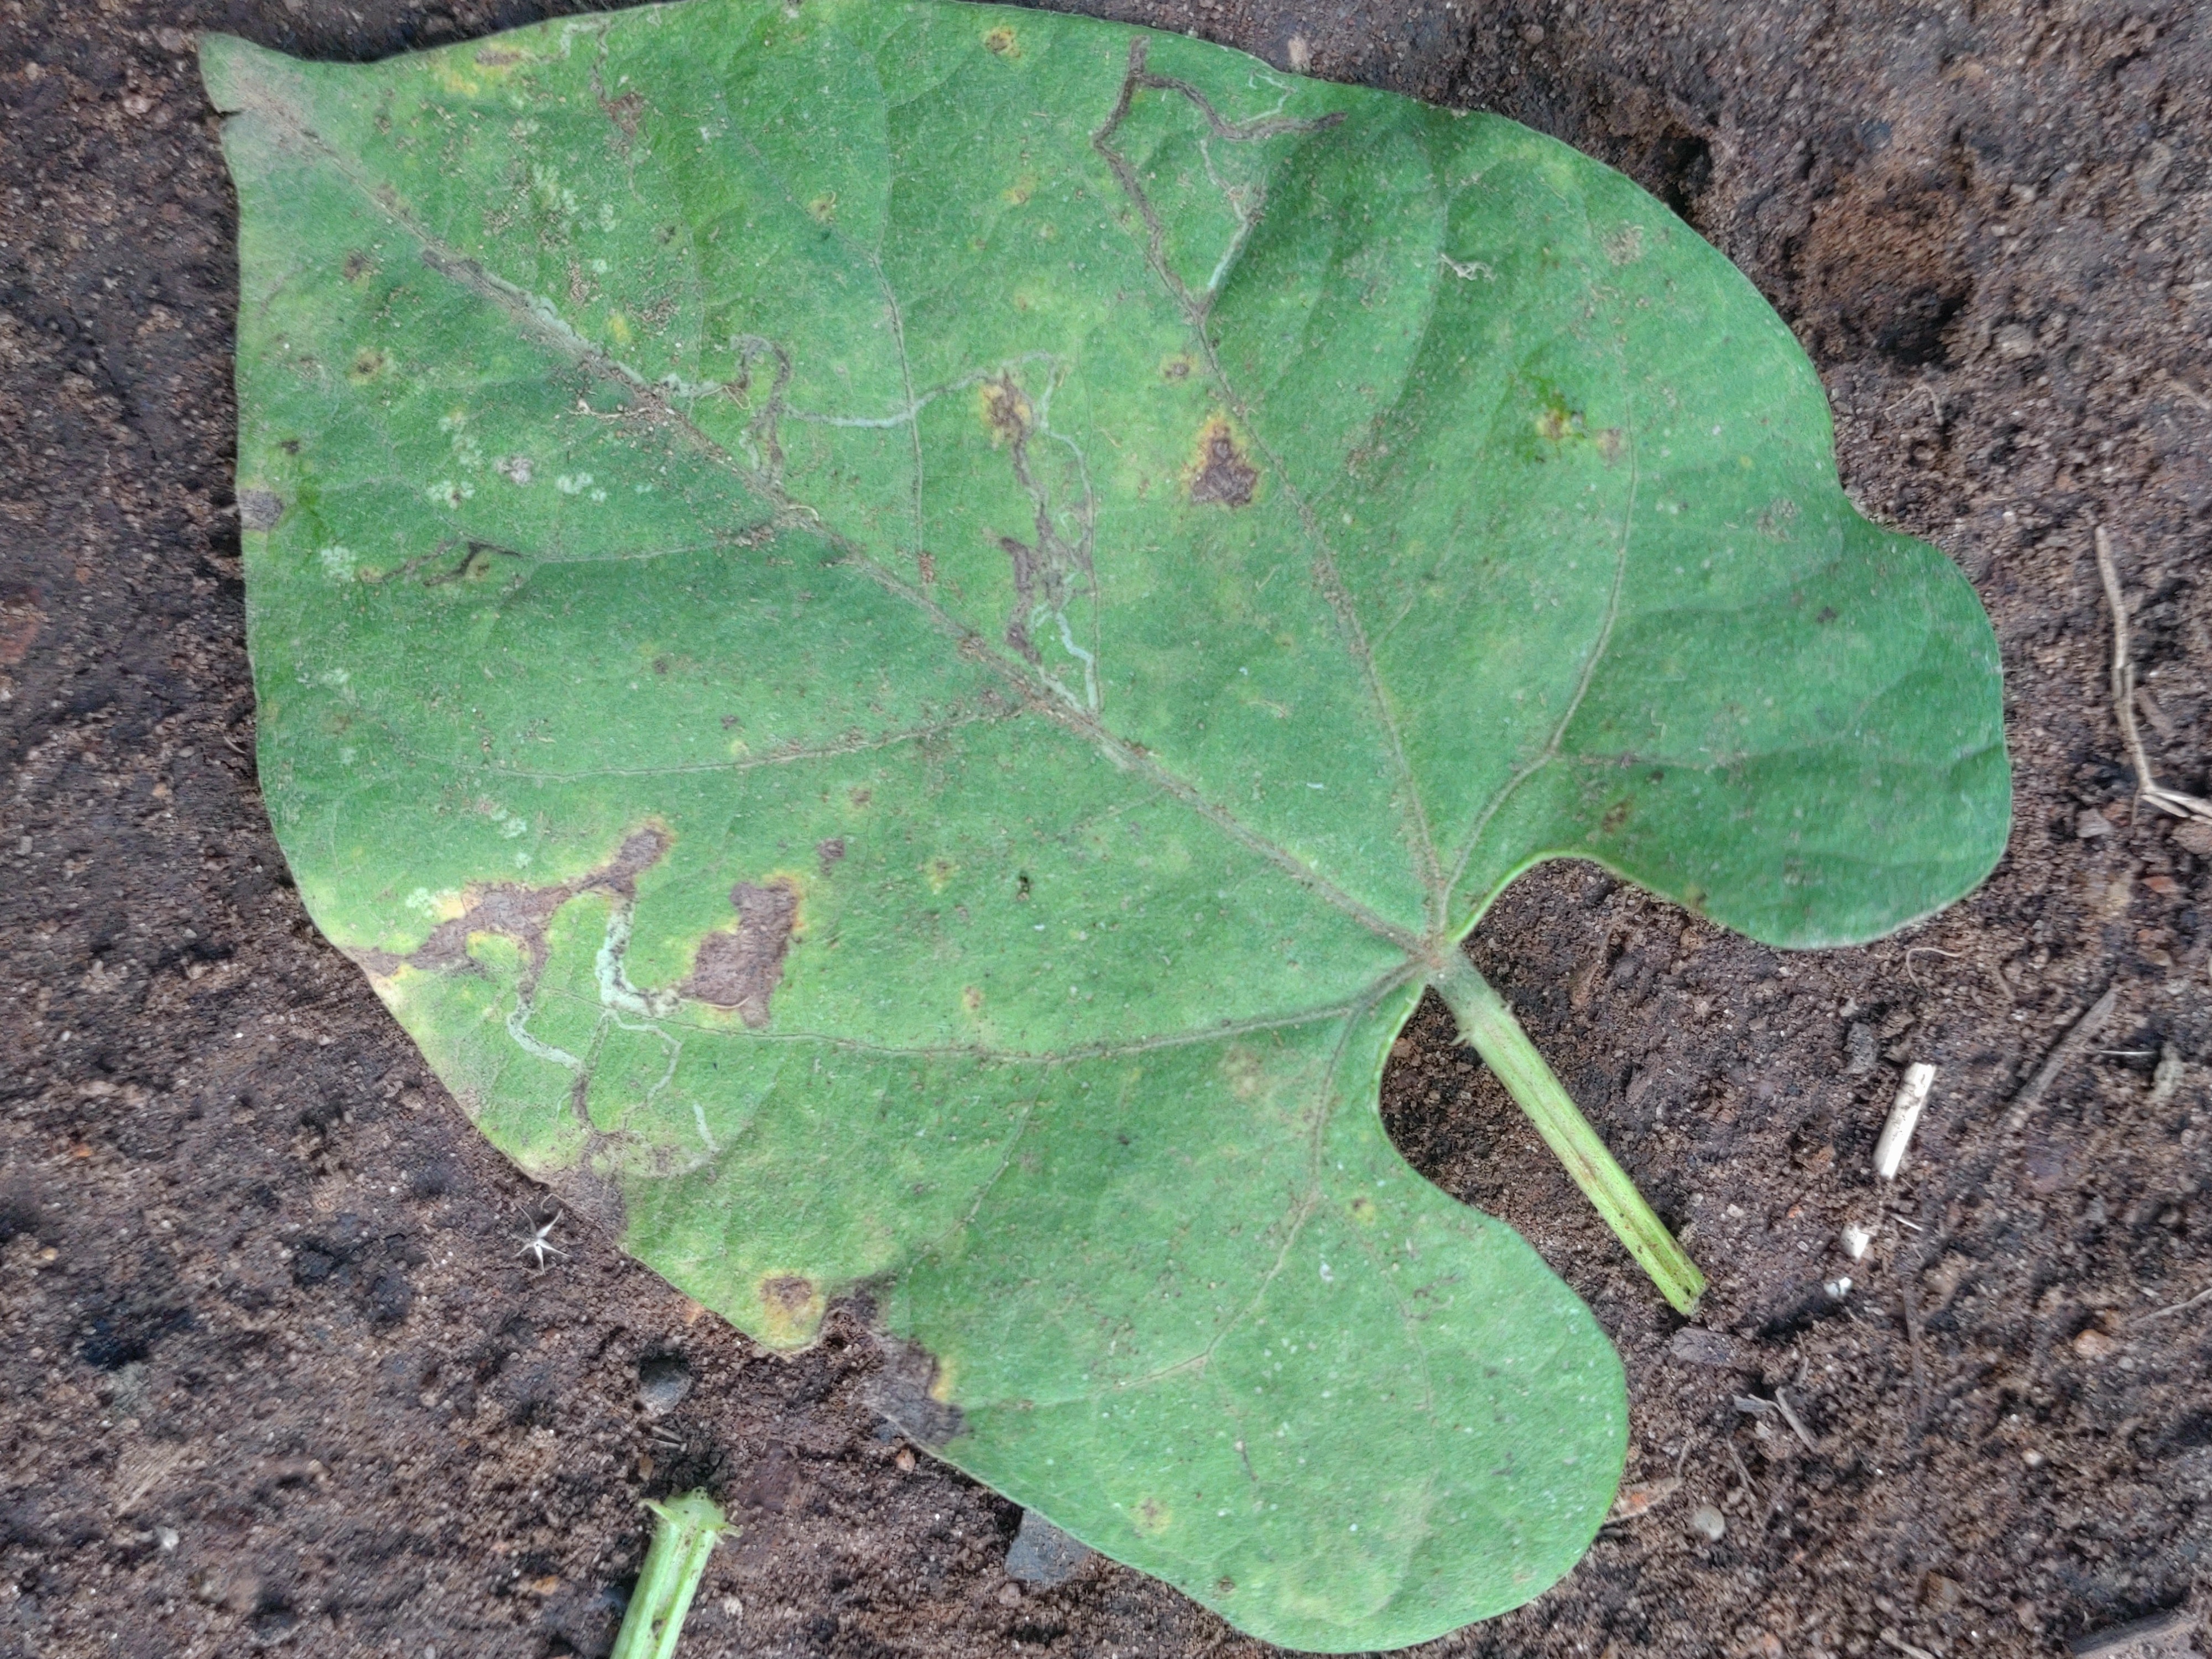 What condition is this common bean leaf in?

rust
